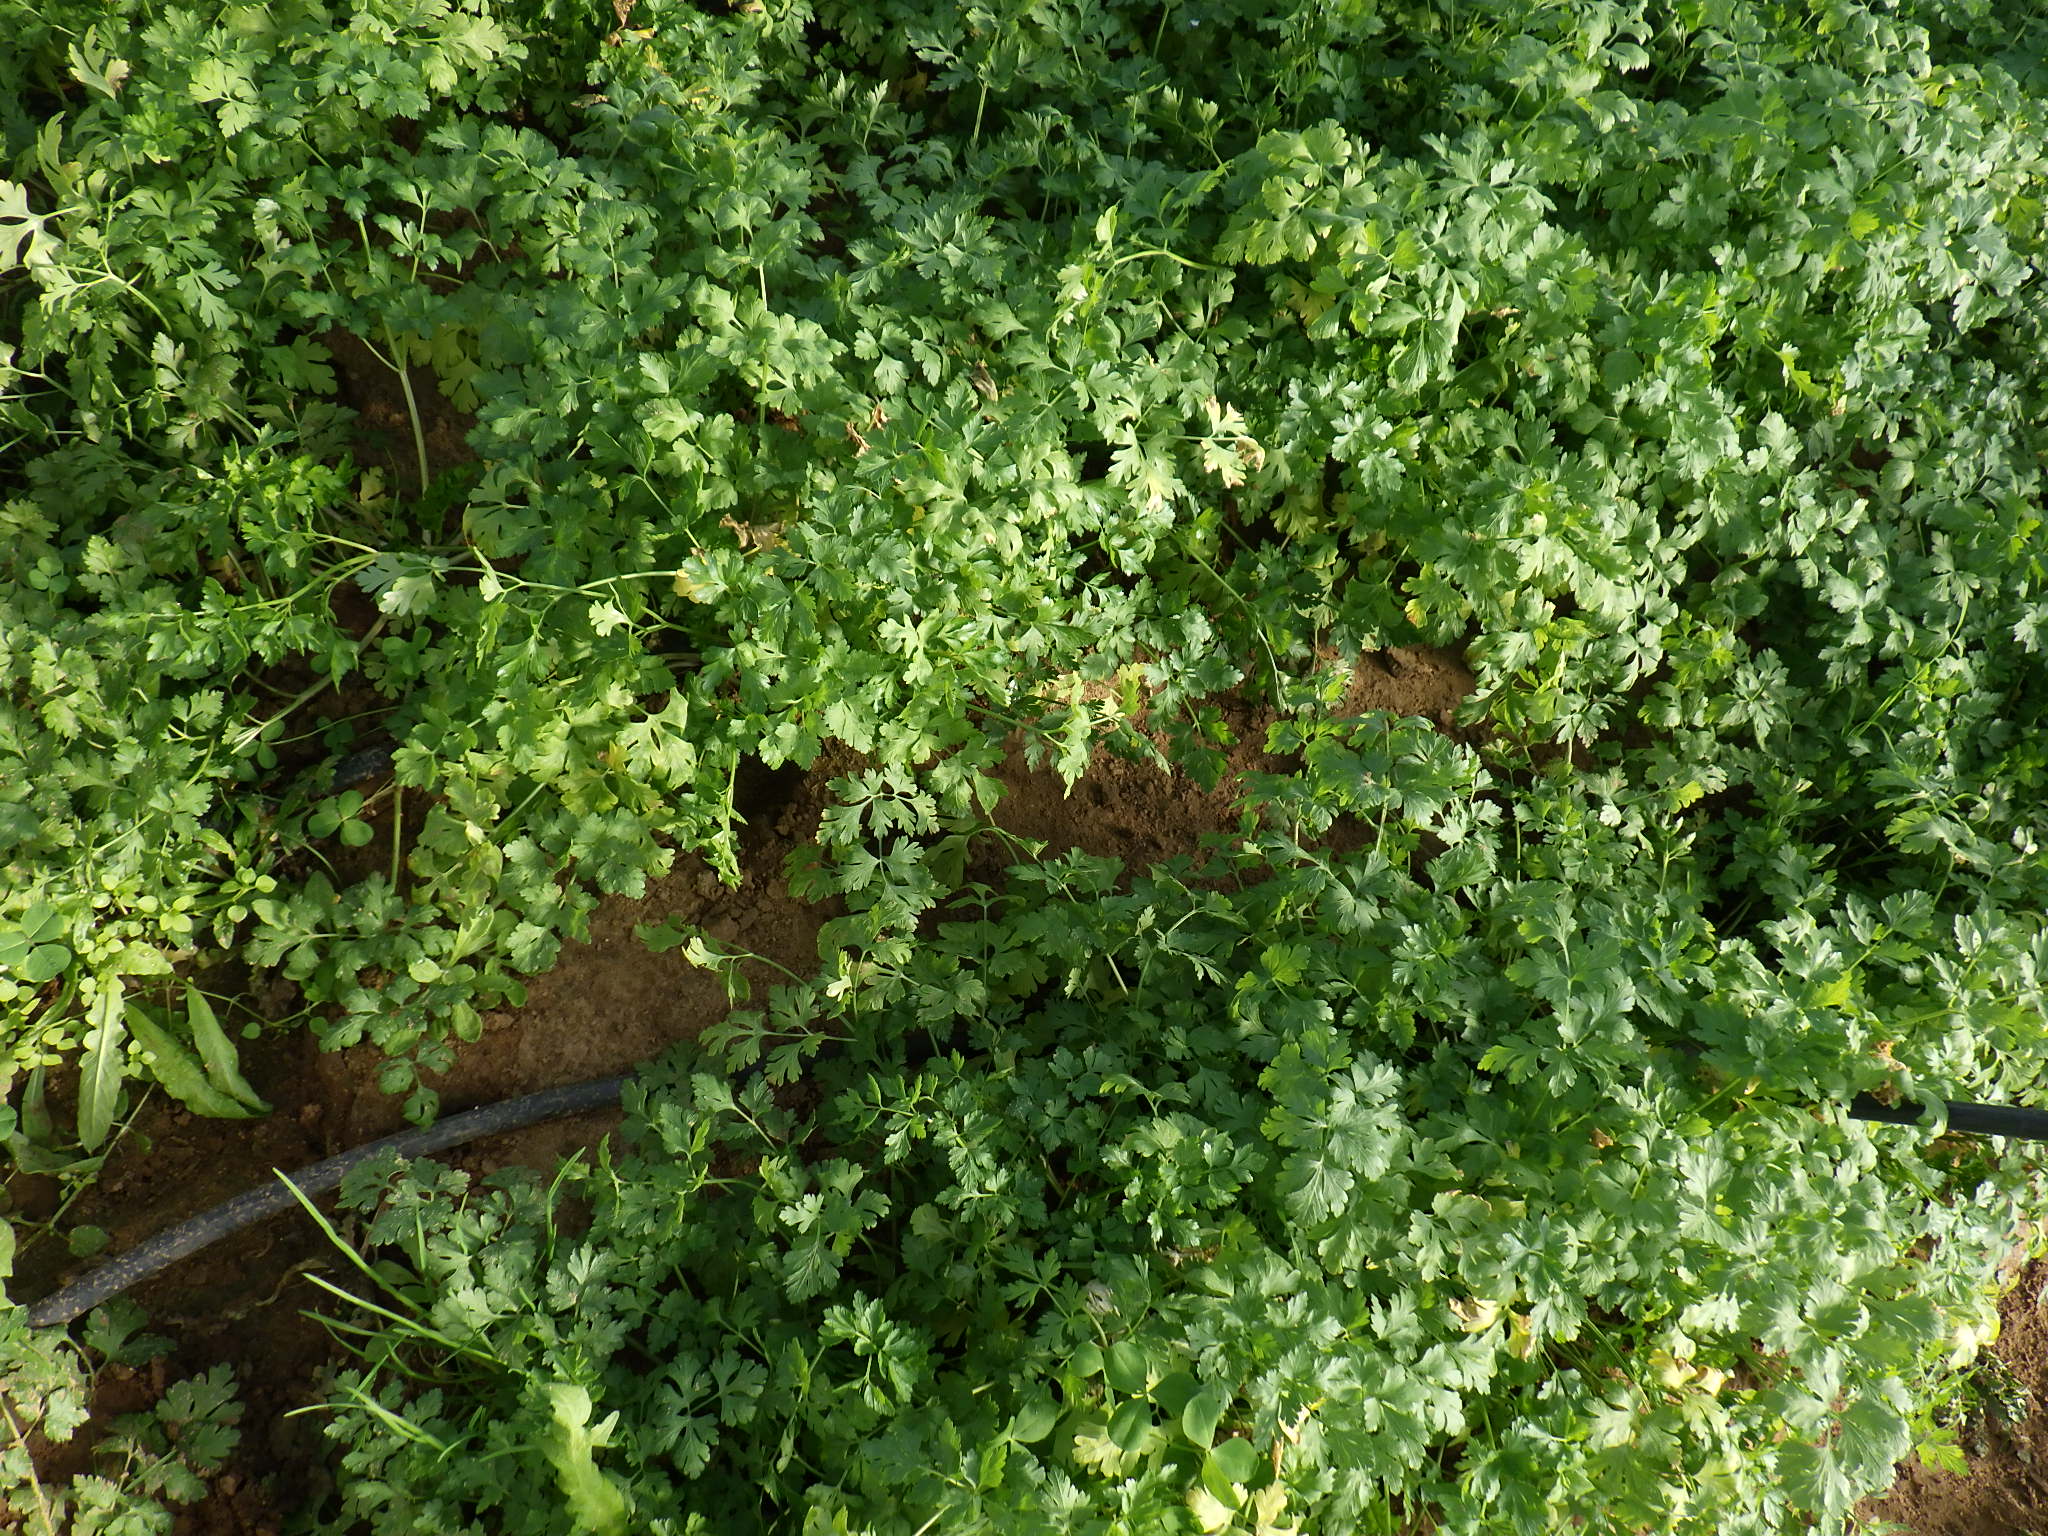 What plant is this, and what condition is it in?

parsley, healthy
